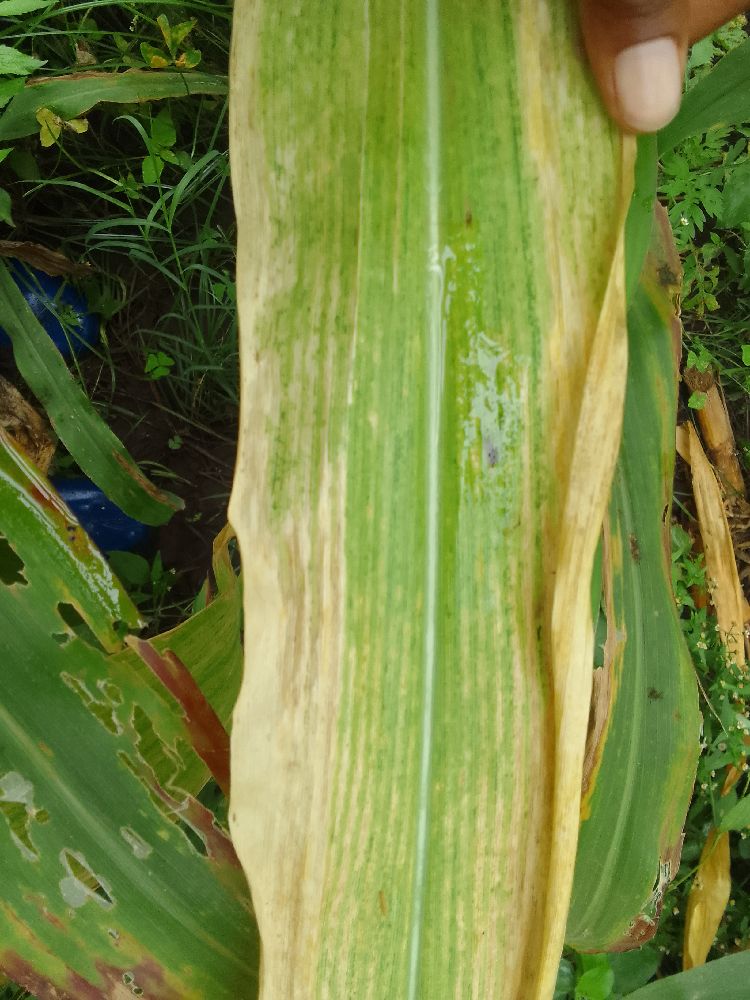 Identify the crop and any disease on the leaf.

maize, maize lethal necrosis
